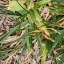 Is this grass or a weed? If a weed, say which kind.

grass
